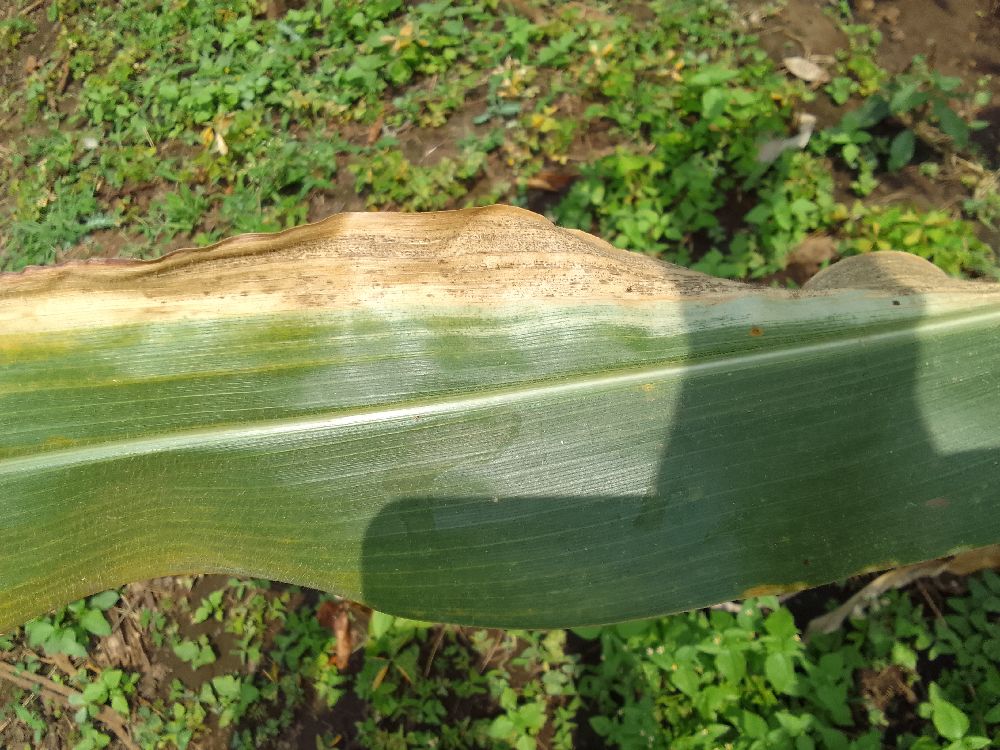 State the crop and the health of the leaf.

maize, maize lethal necrosis
